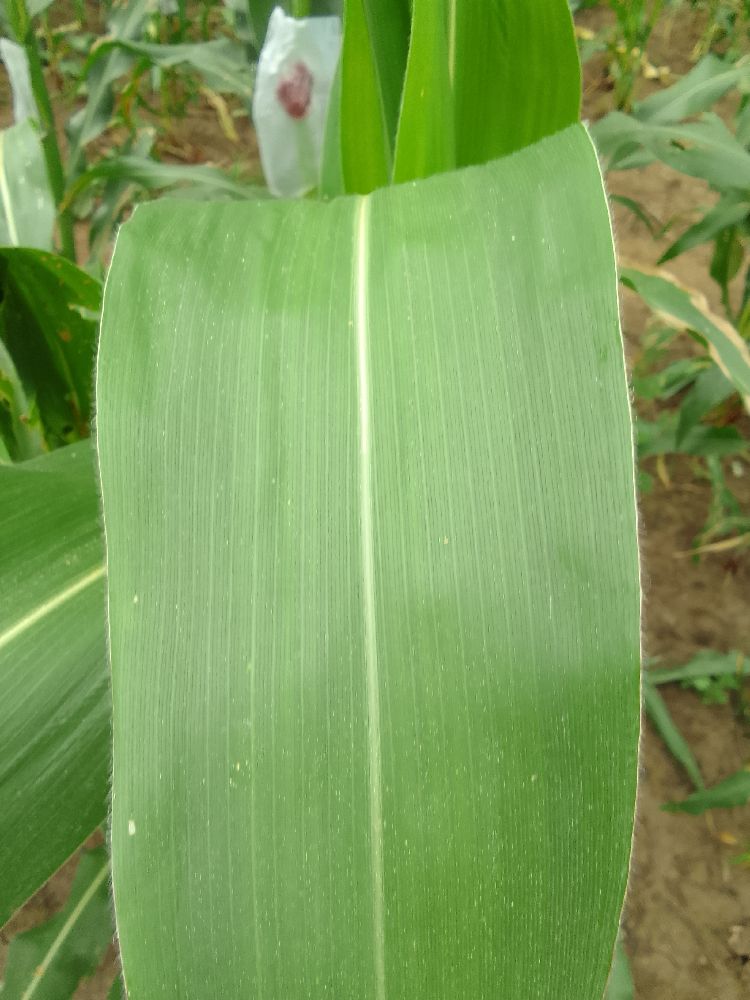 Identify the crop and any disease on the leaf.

maize, healthy
